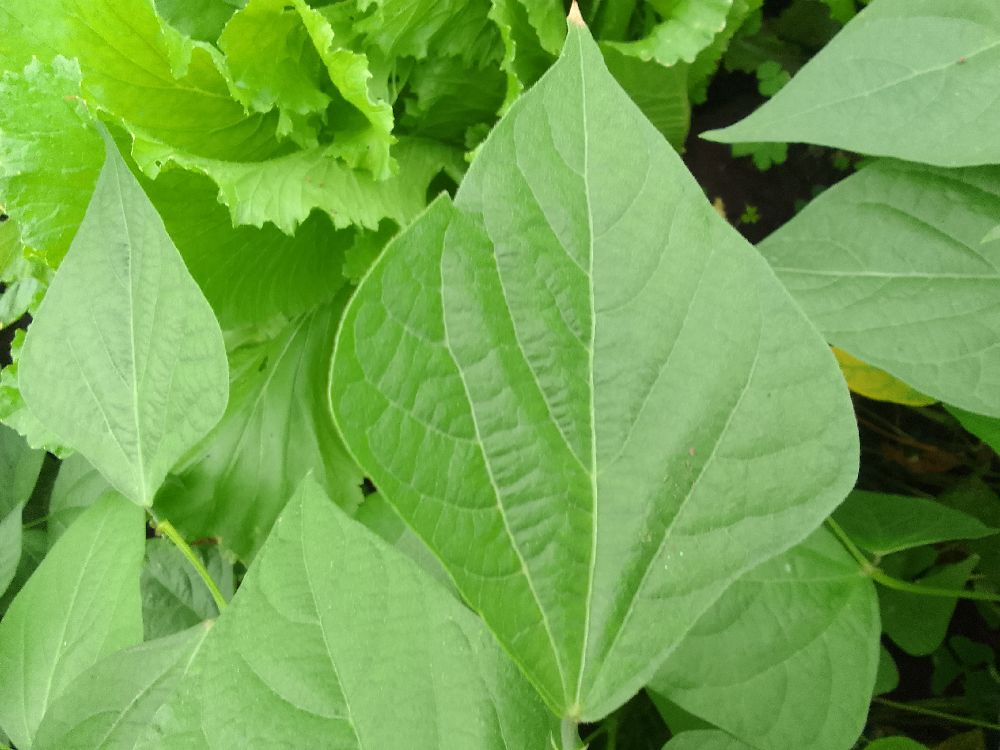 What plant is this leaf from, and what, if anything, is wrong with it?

common bean, healthy
